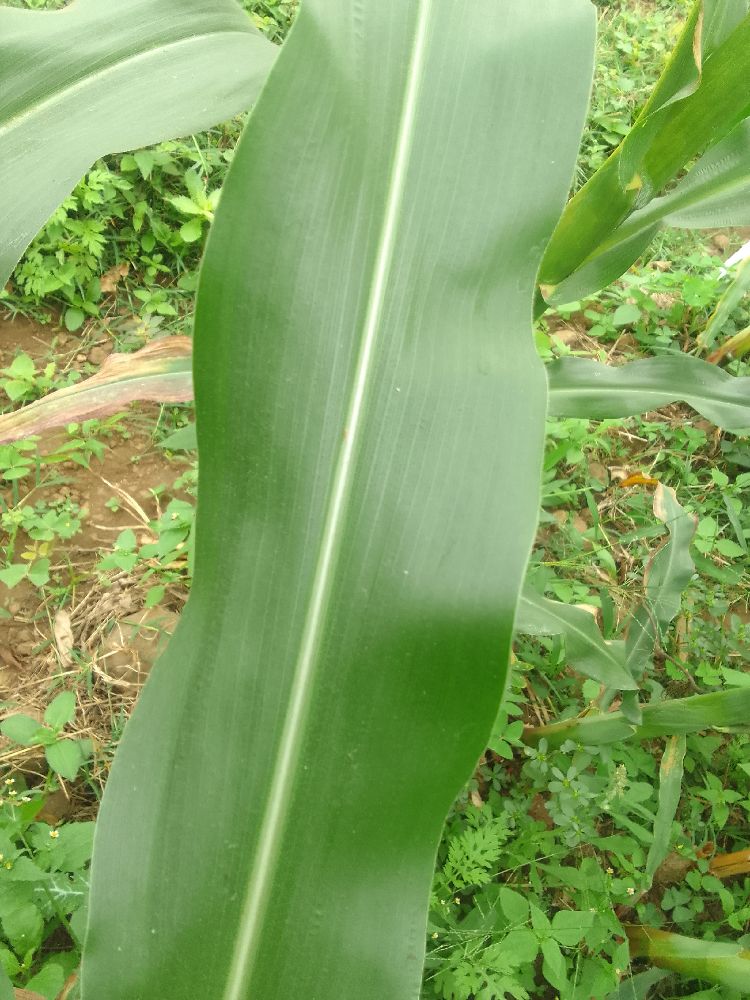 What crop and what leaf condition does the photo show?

maize, healthy
